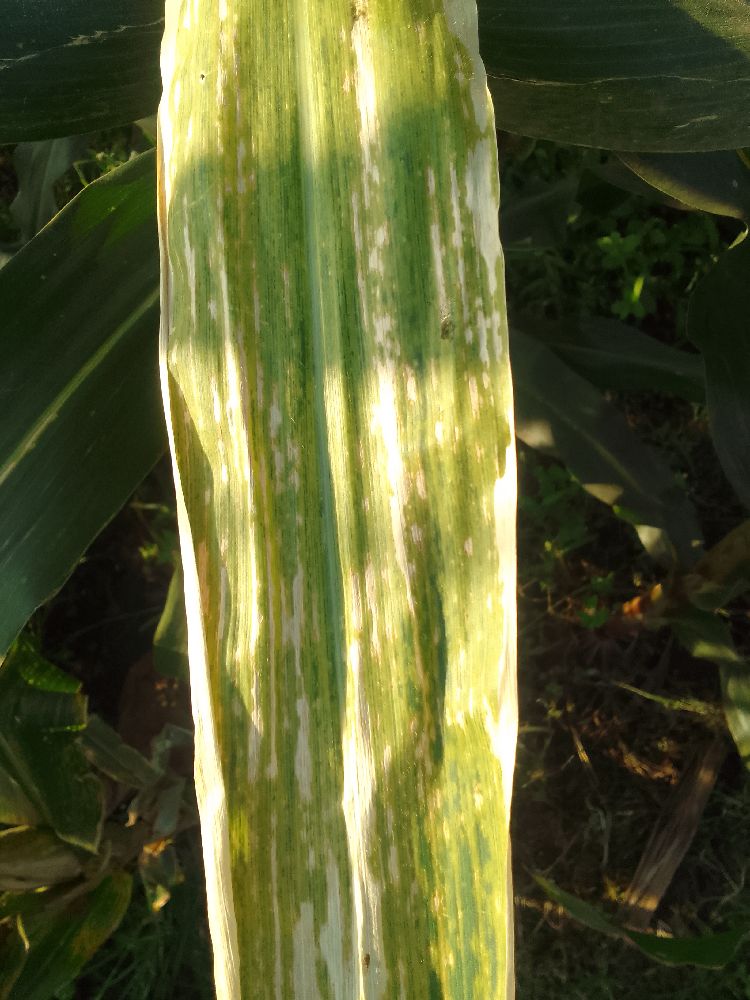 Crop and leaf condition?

maize, maize lethal necrosis
